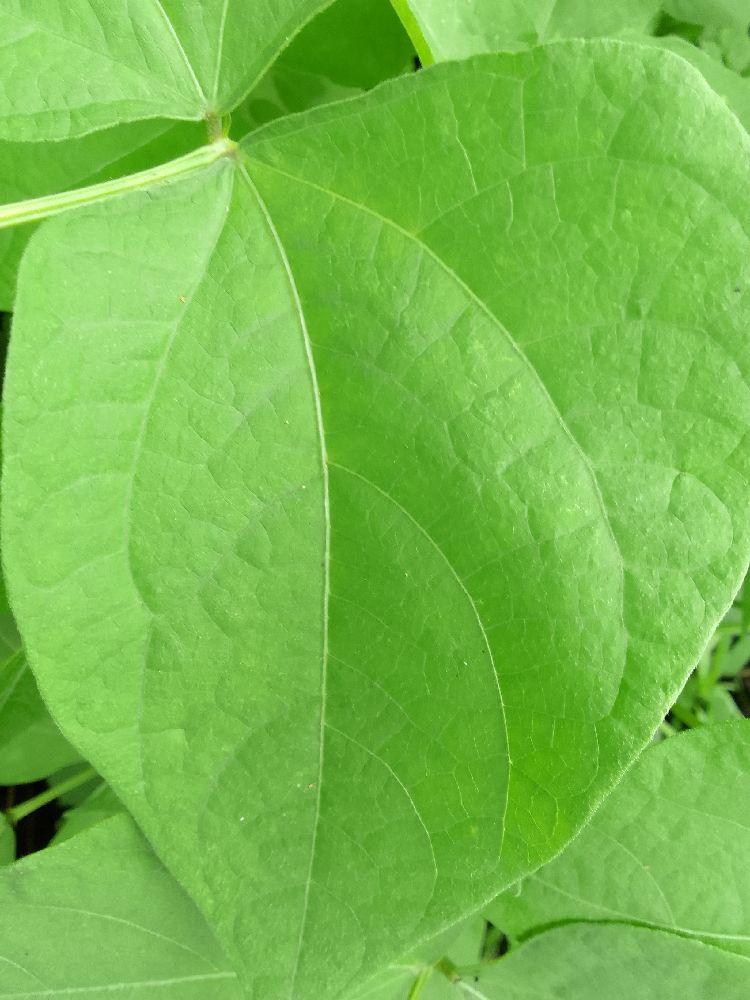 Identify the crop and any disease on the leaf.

common bean, healthy
